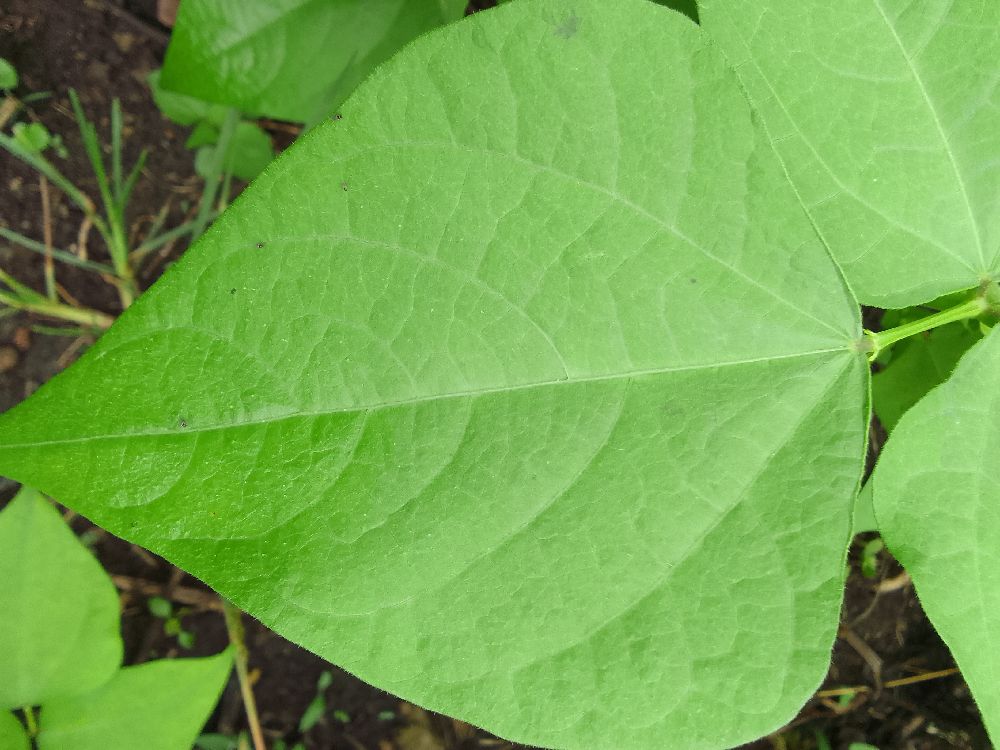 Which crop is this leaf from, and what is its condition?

common bean, healthy
